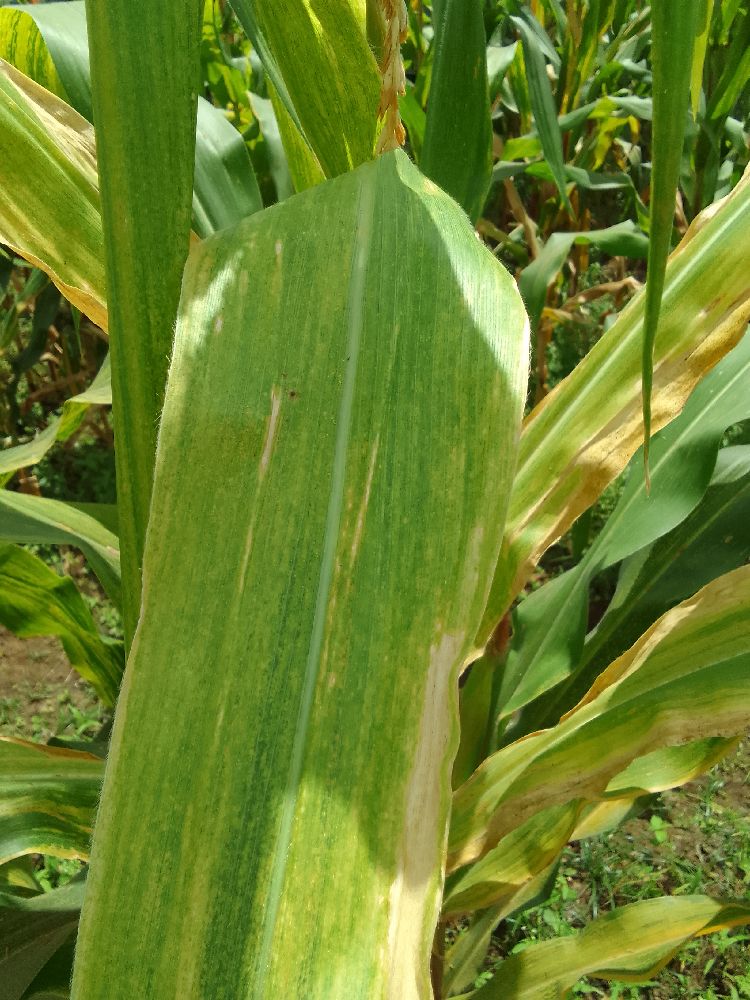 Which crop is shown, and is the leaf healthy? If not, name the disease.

maize, maize lethal necrosis
